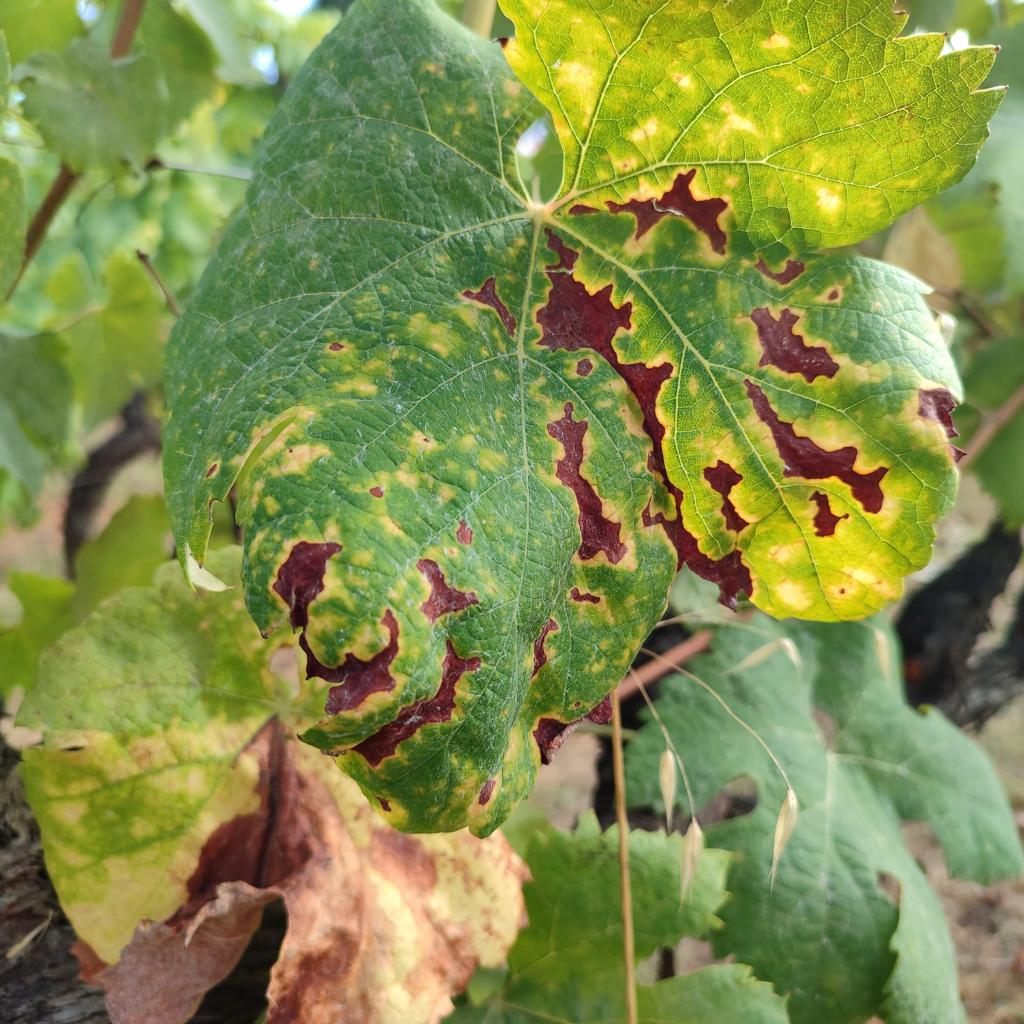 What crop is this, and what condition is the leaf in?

grapevine, esca complex
